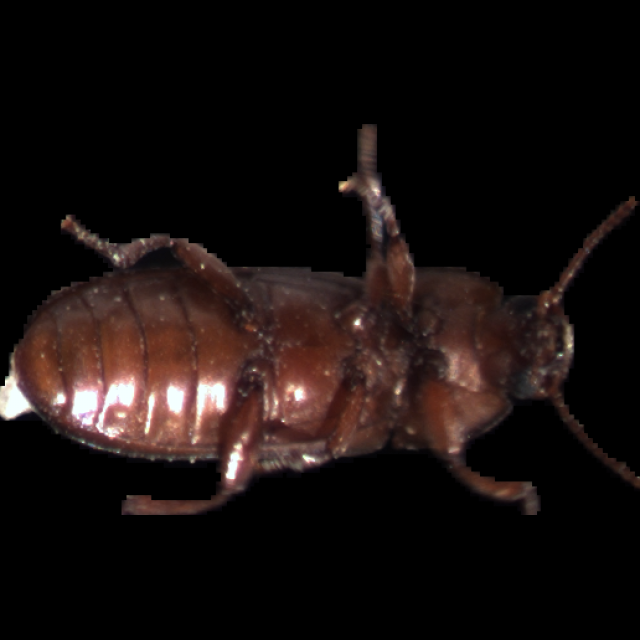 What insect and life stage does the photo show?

mealworm beetle
